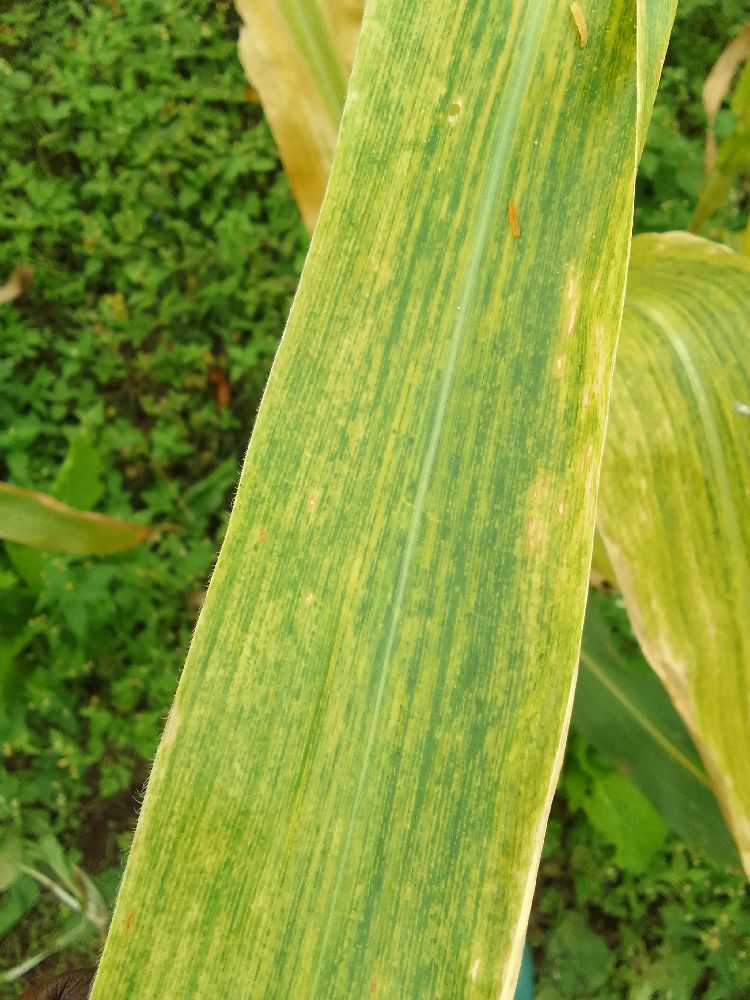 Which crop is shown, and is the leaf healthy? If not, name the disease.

maize, maize lethal necrosis
